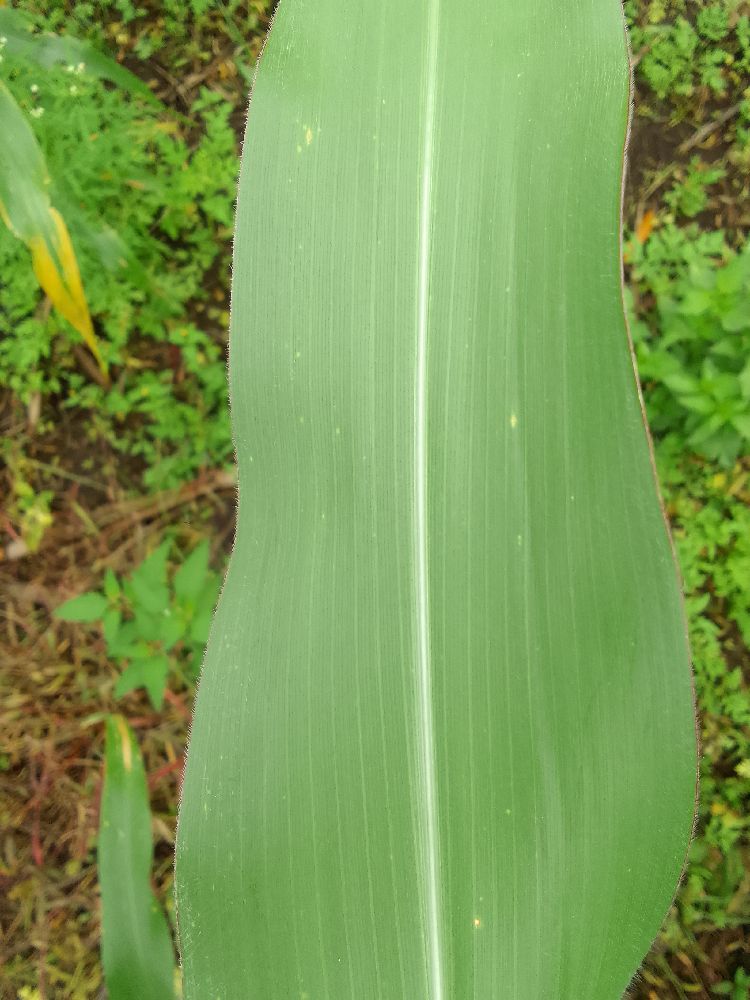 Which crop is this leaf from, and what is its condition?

maize, healthy
